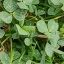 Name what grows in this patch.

unstructured weed
